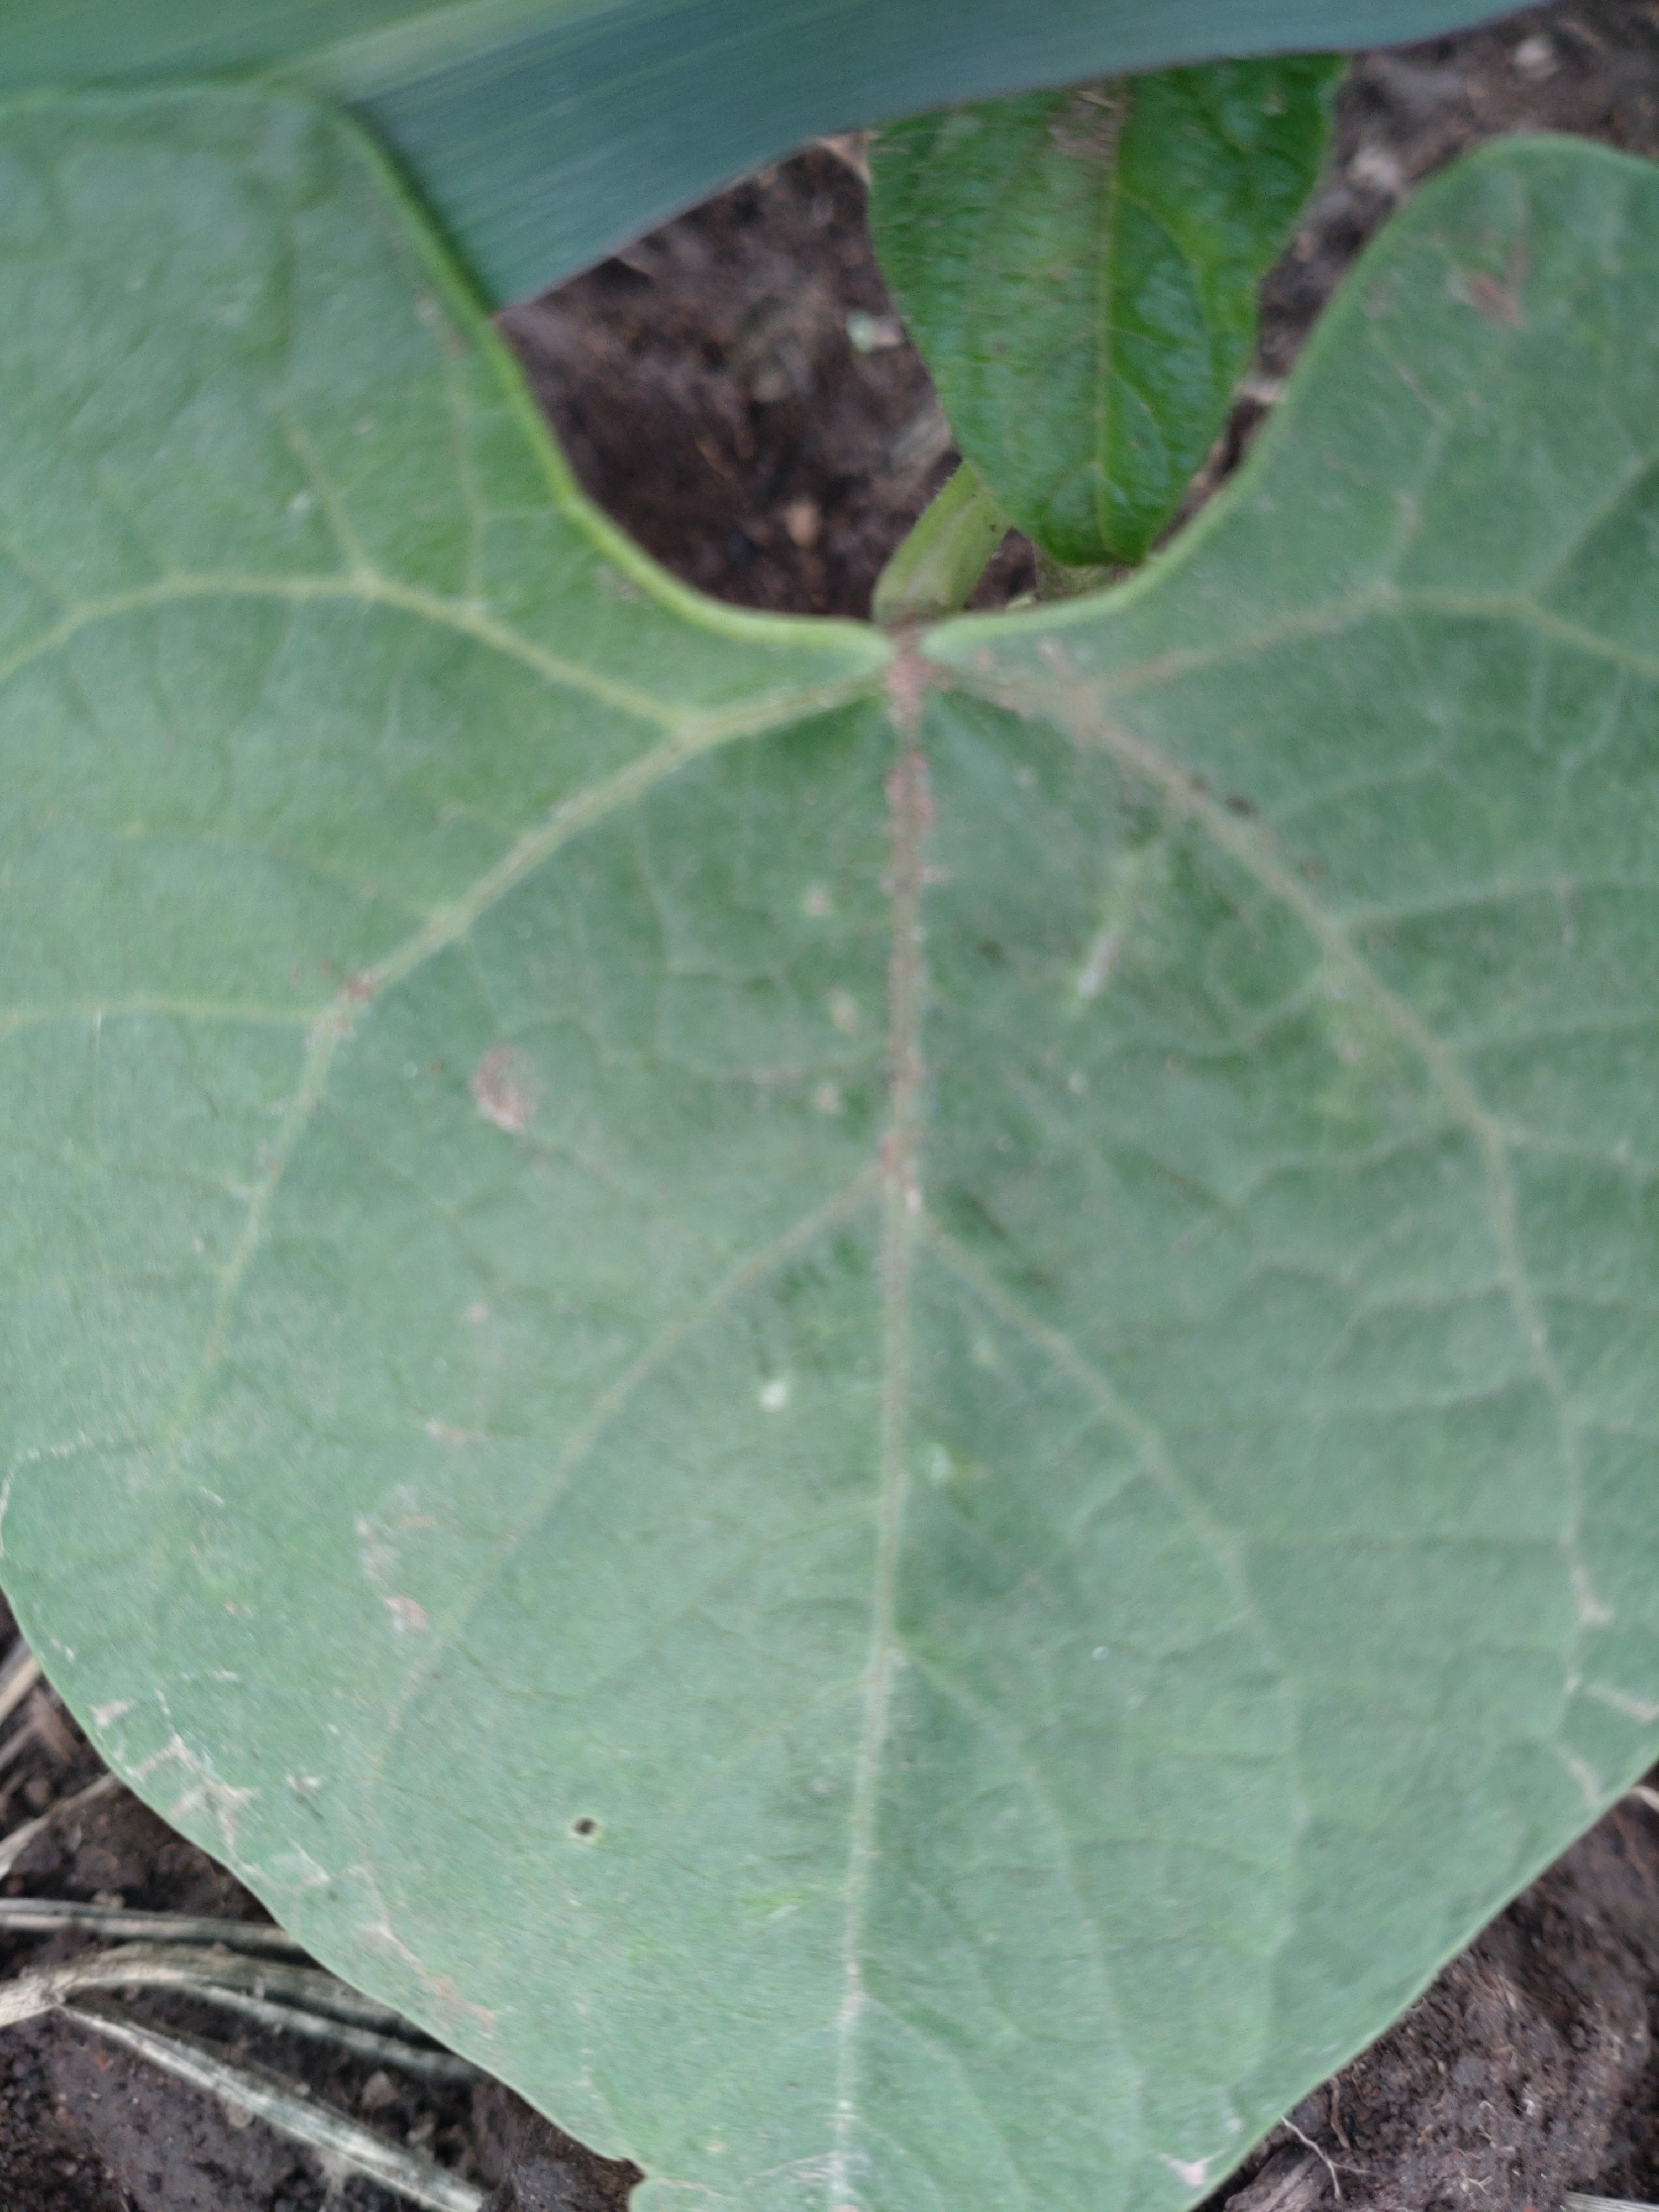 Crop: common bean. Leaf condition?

healthy
